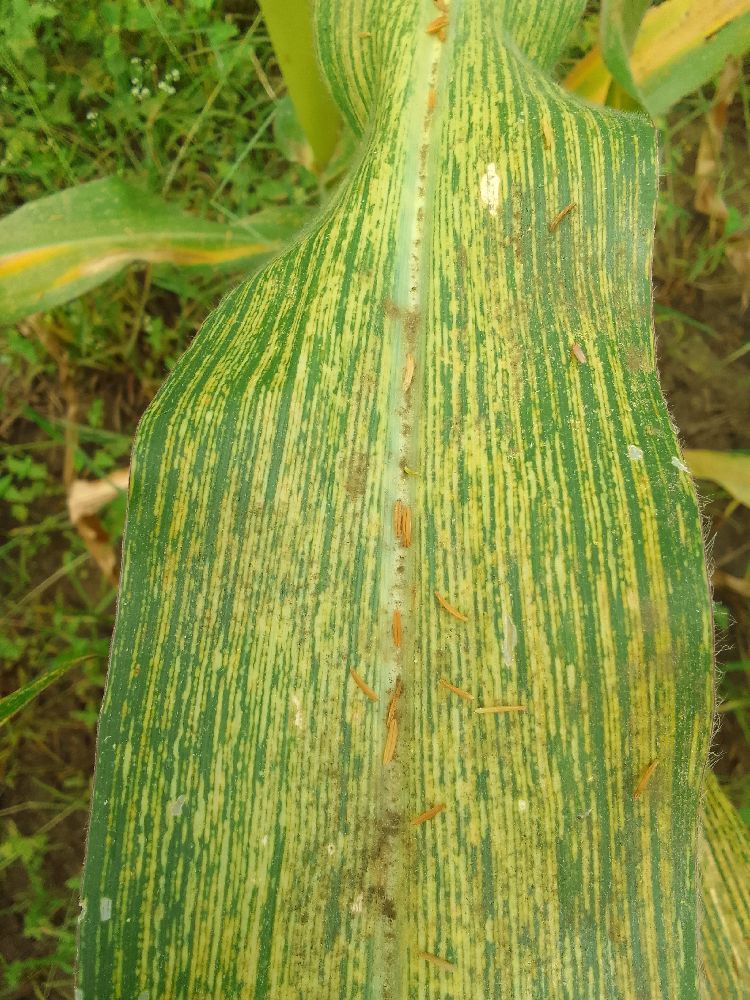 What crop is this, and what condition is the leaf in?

maize, maize streak virus
